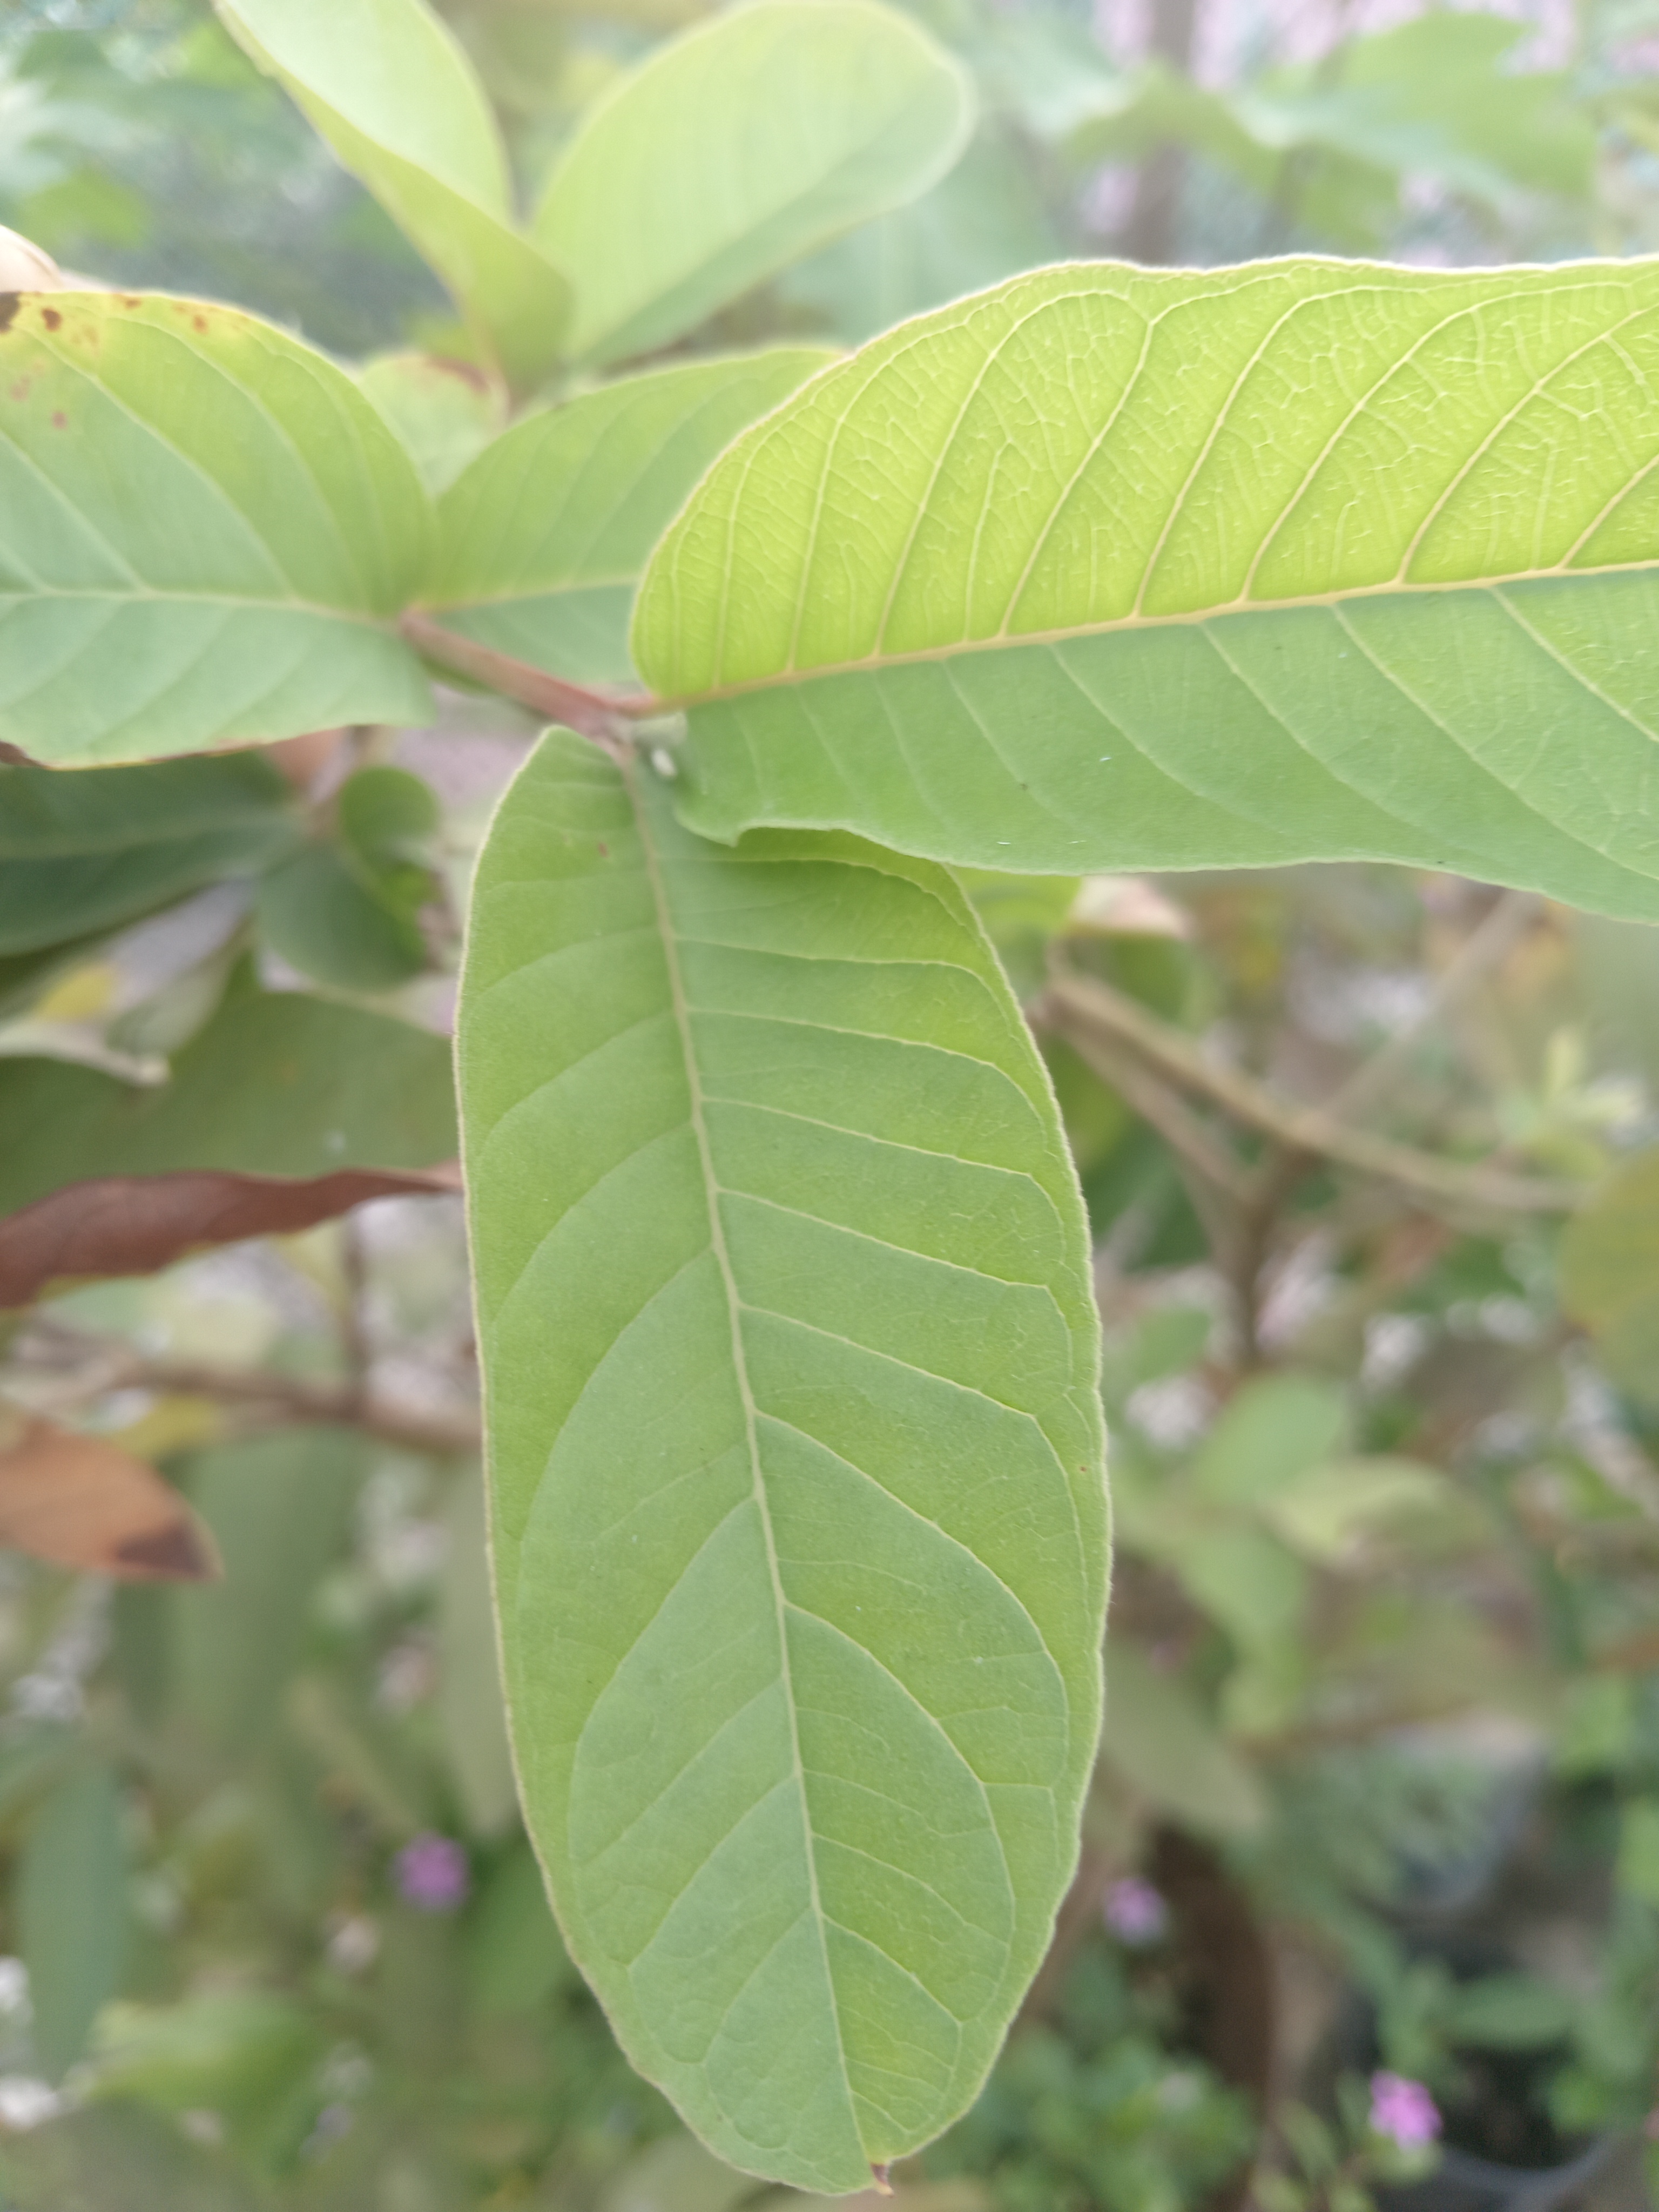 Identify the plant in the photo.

guava
